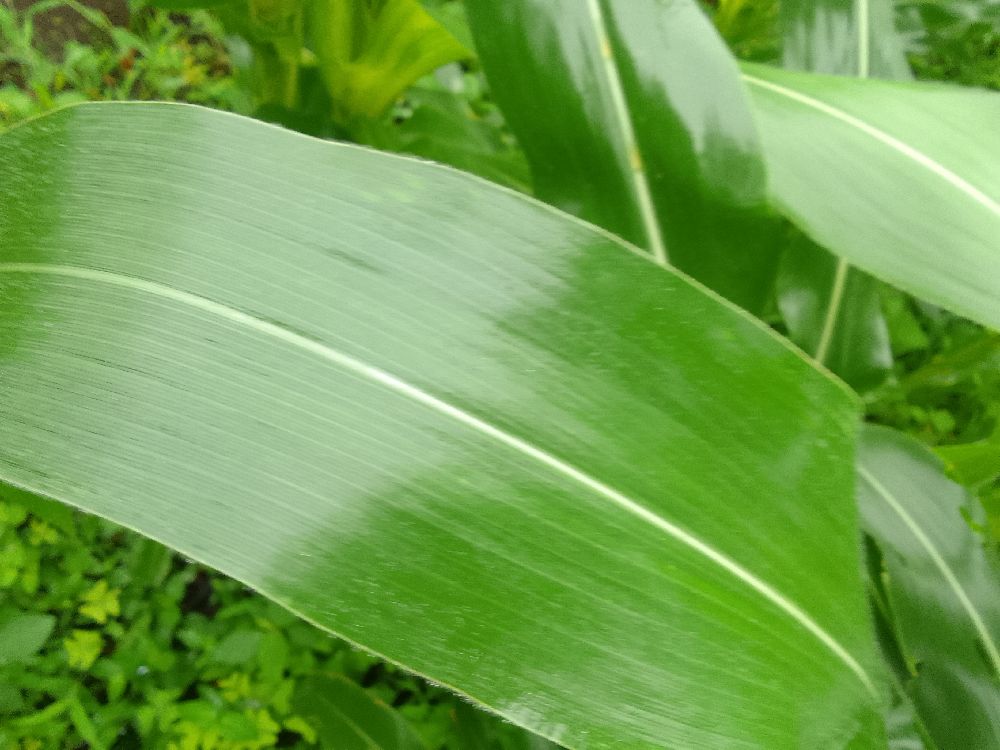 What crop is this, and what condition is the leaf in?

maize, healthy
